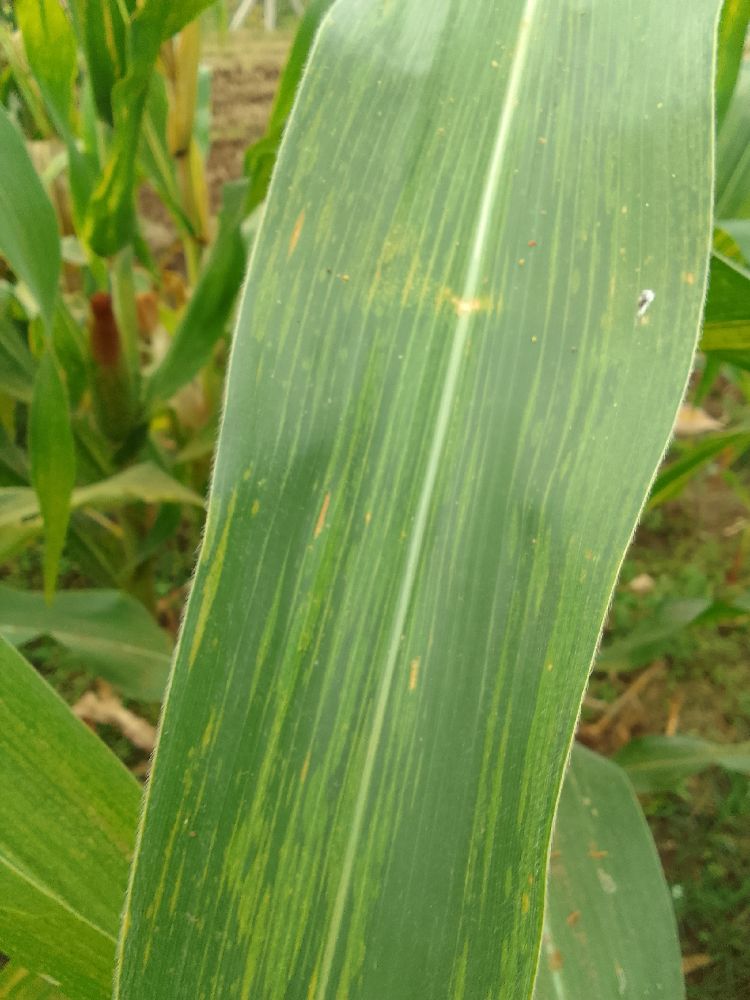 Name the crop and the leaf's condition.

maize, maize lethal necrosis
